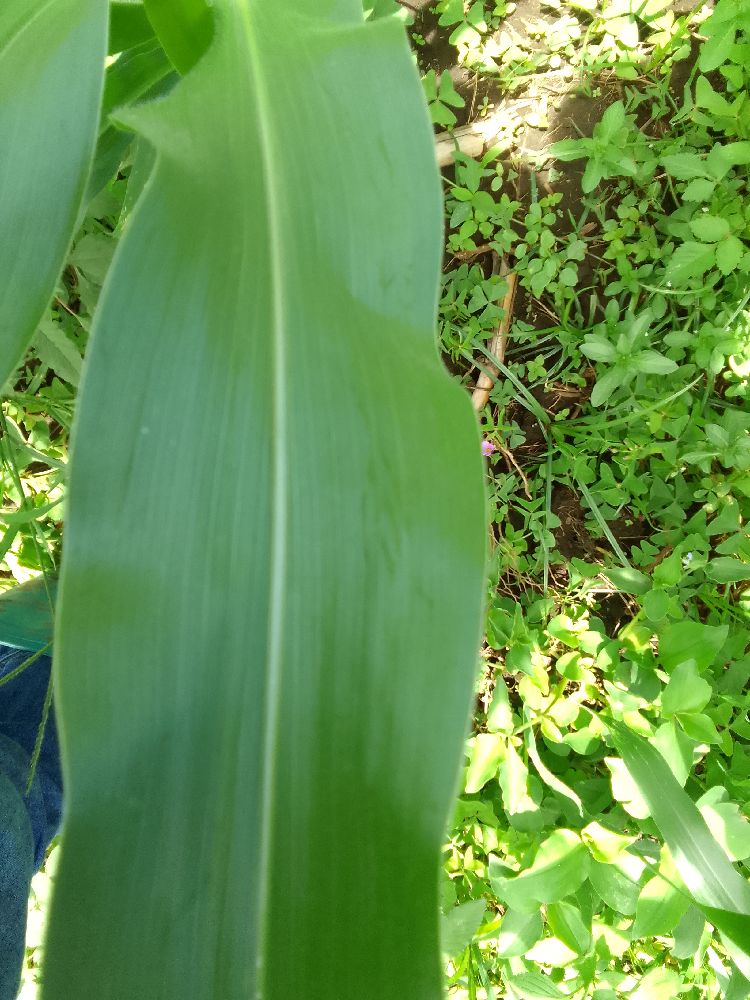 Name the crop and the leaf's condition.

maize, healthy
